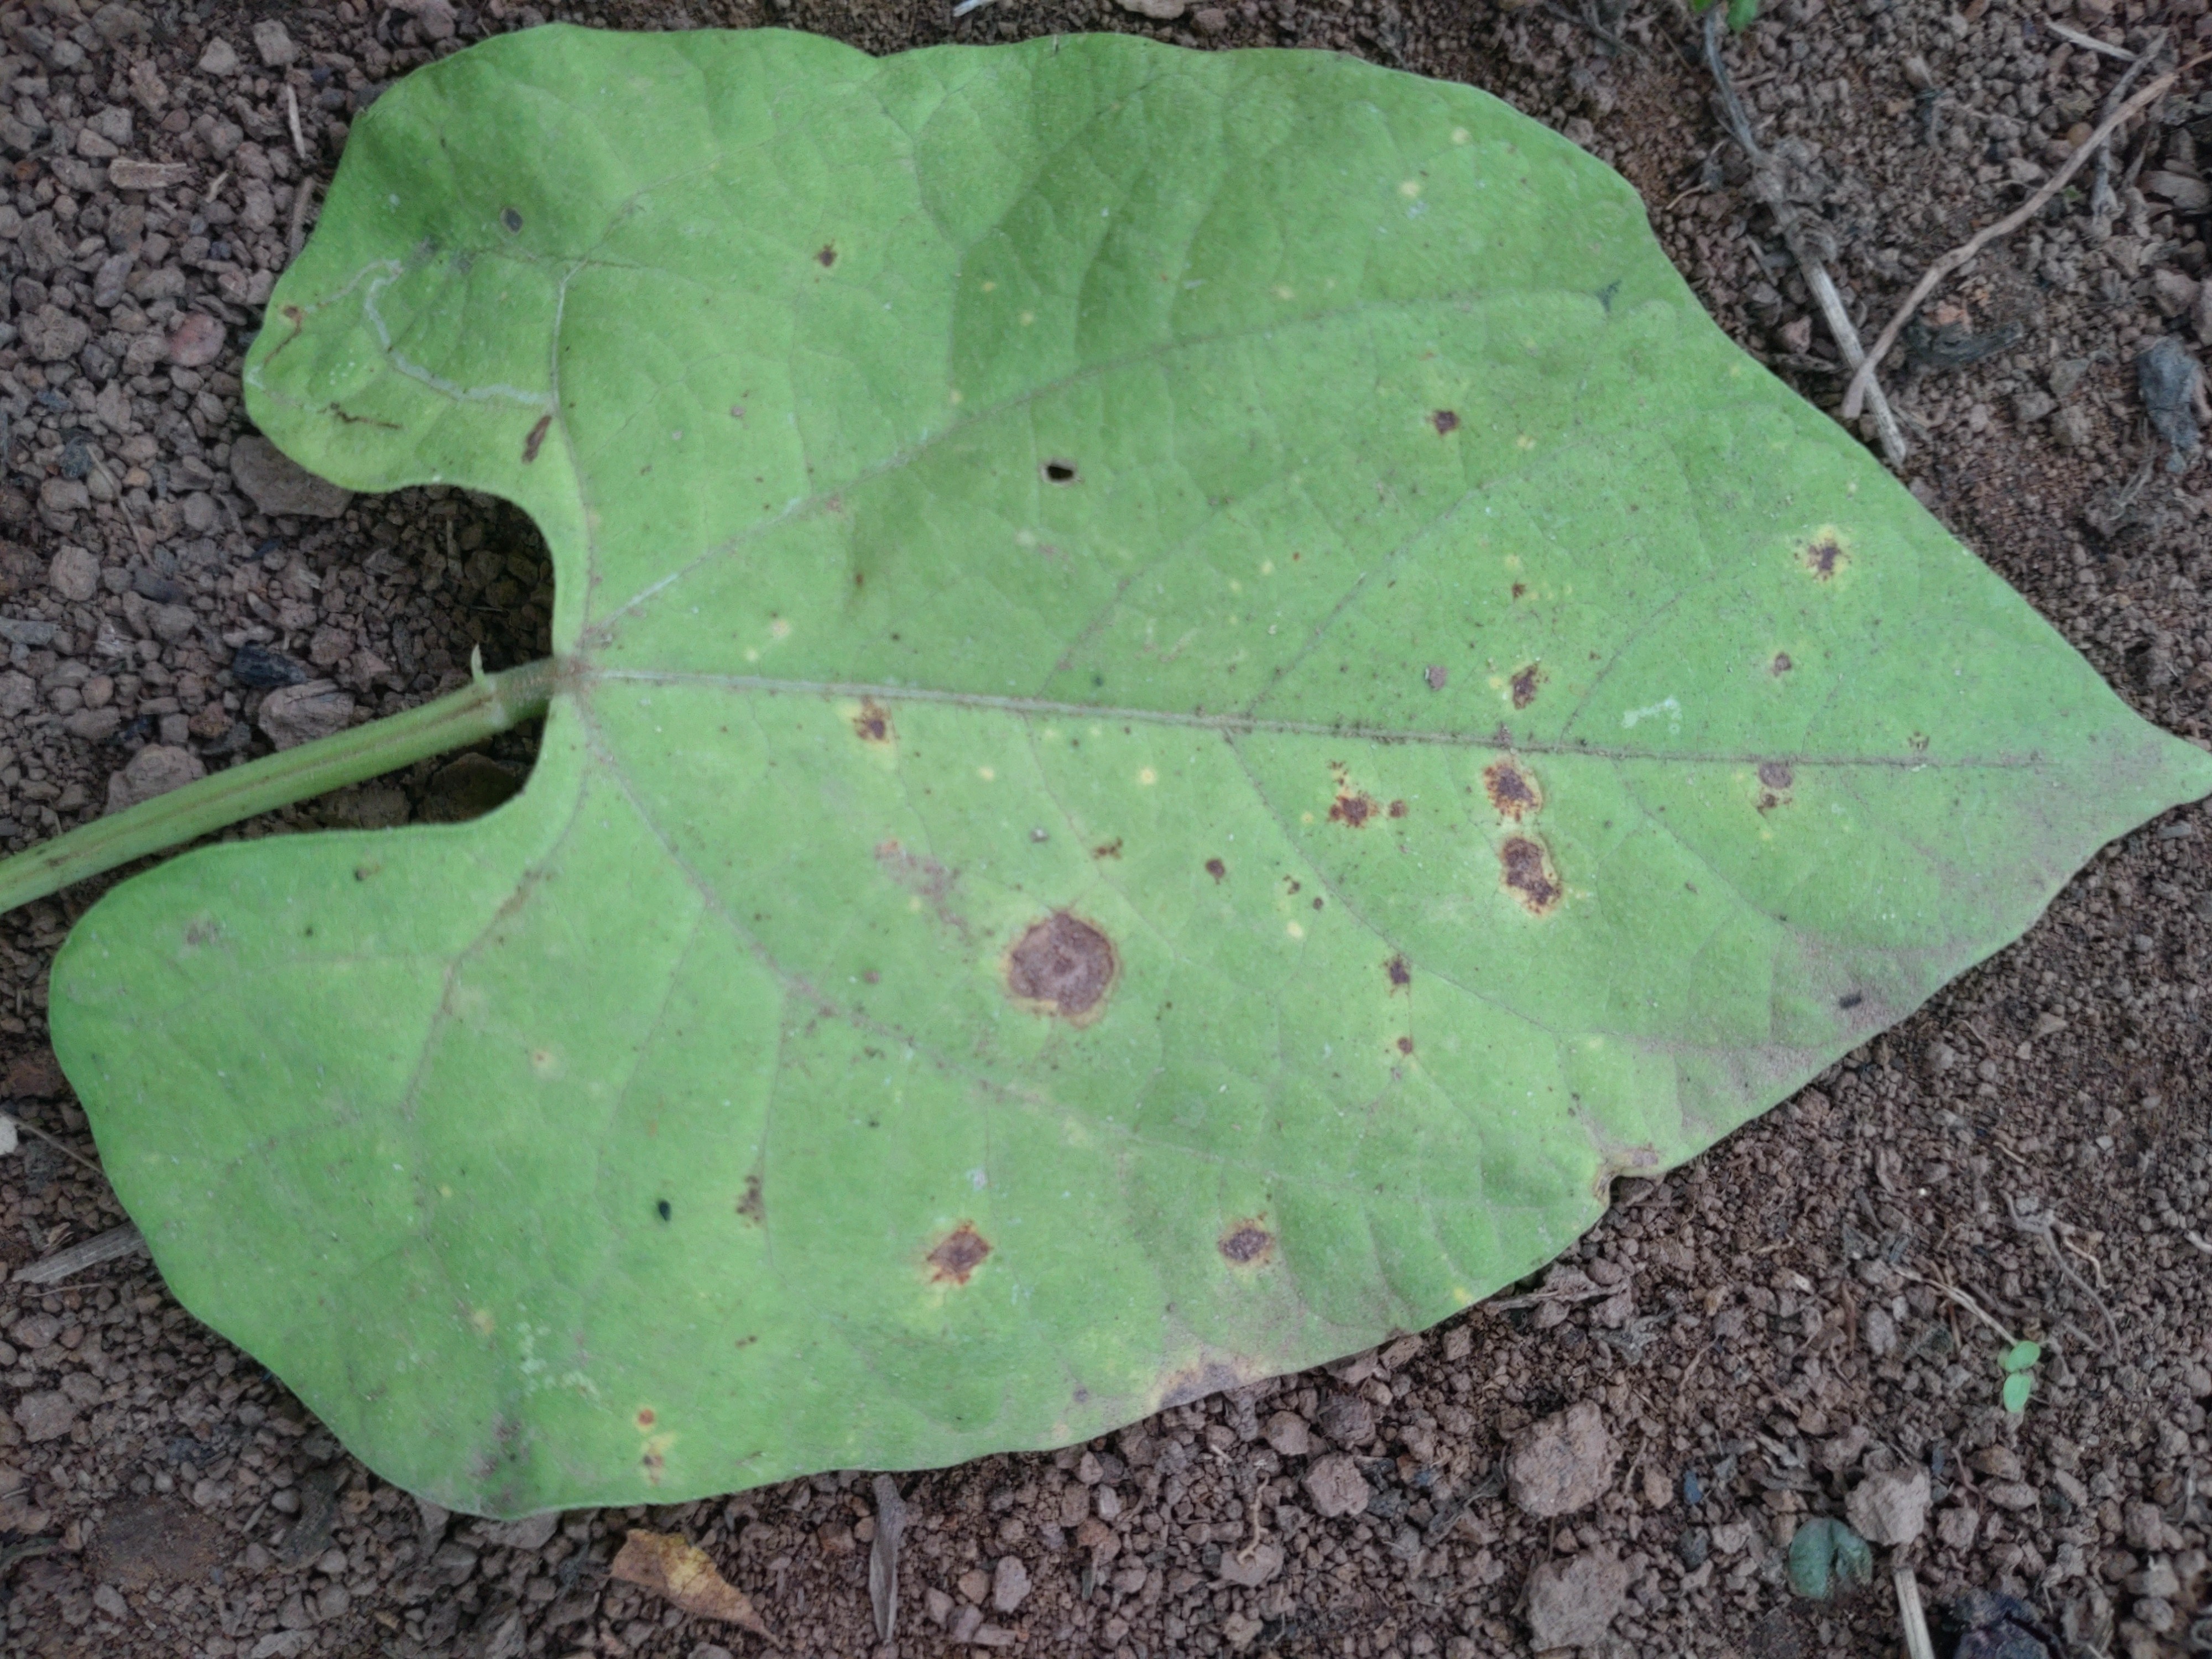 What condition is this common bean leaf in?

rust
